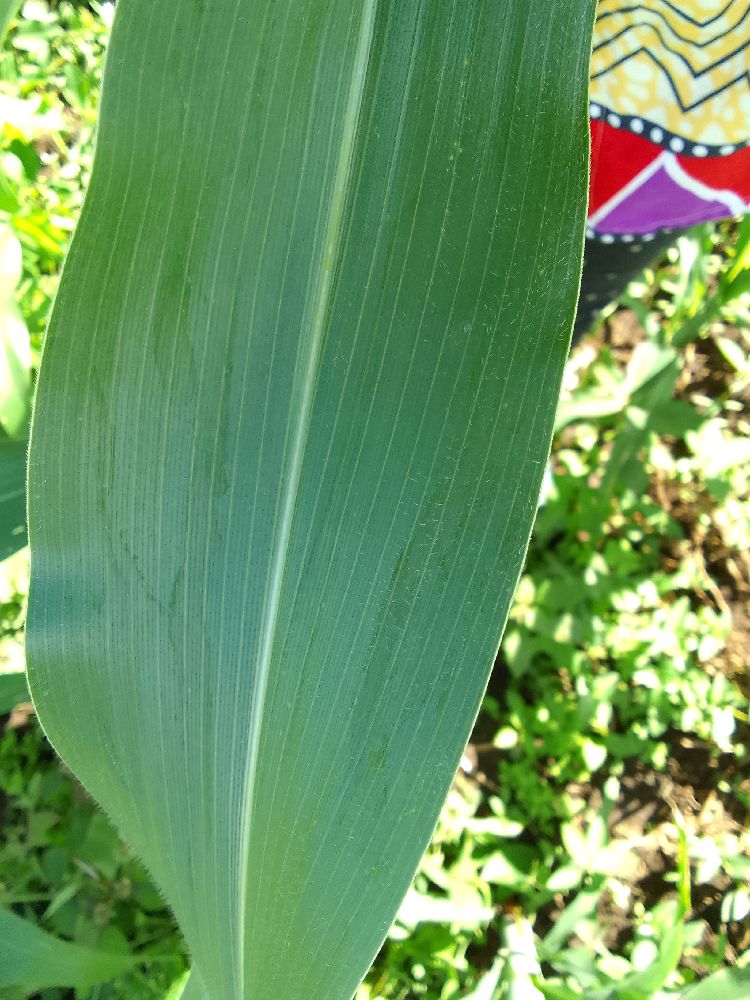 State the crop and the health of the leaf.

maize, healthy
